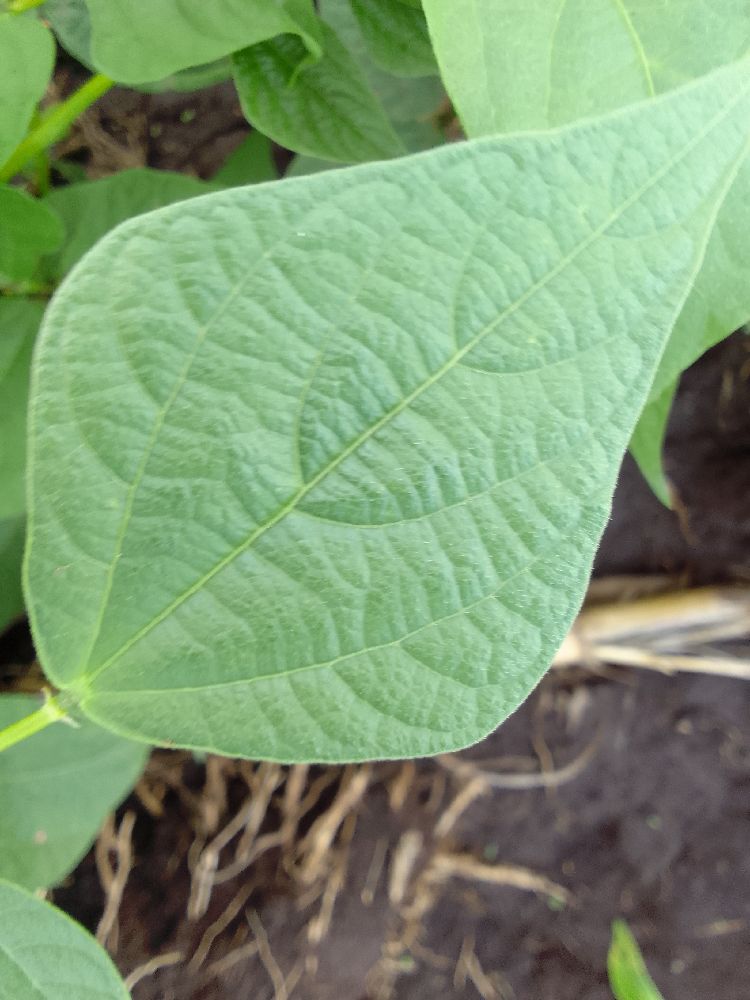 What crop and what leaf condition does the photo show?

common bean, healthy
